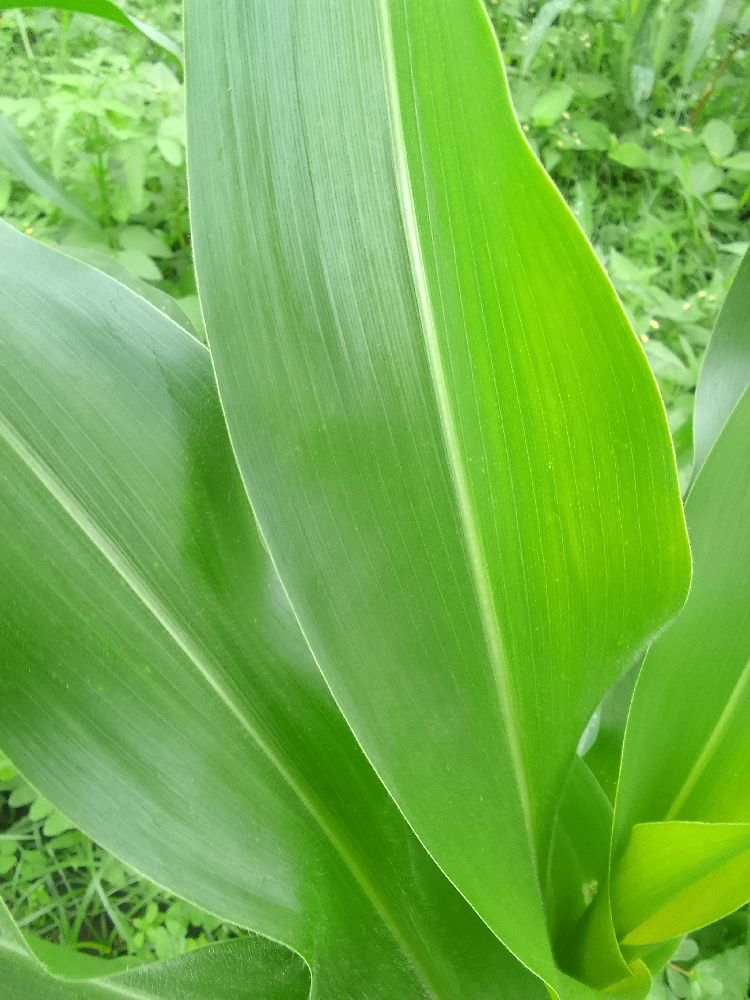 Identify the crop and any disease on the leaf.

maize, healthy
